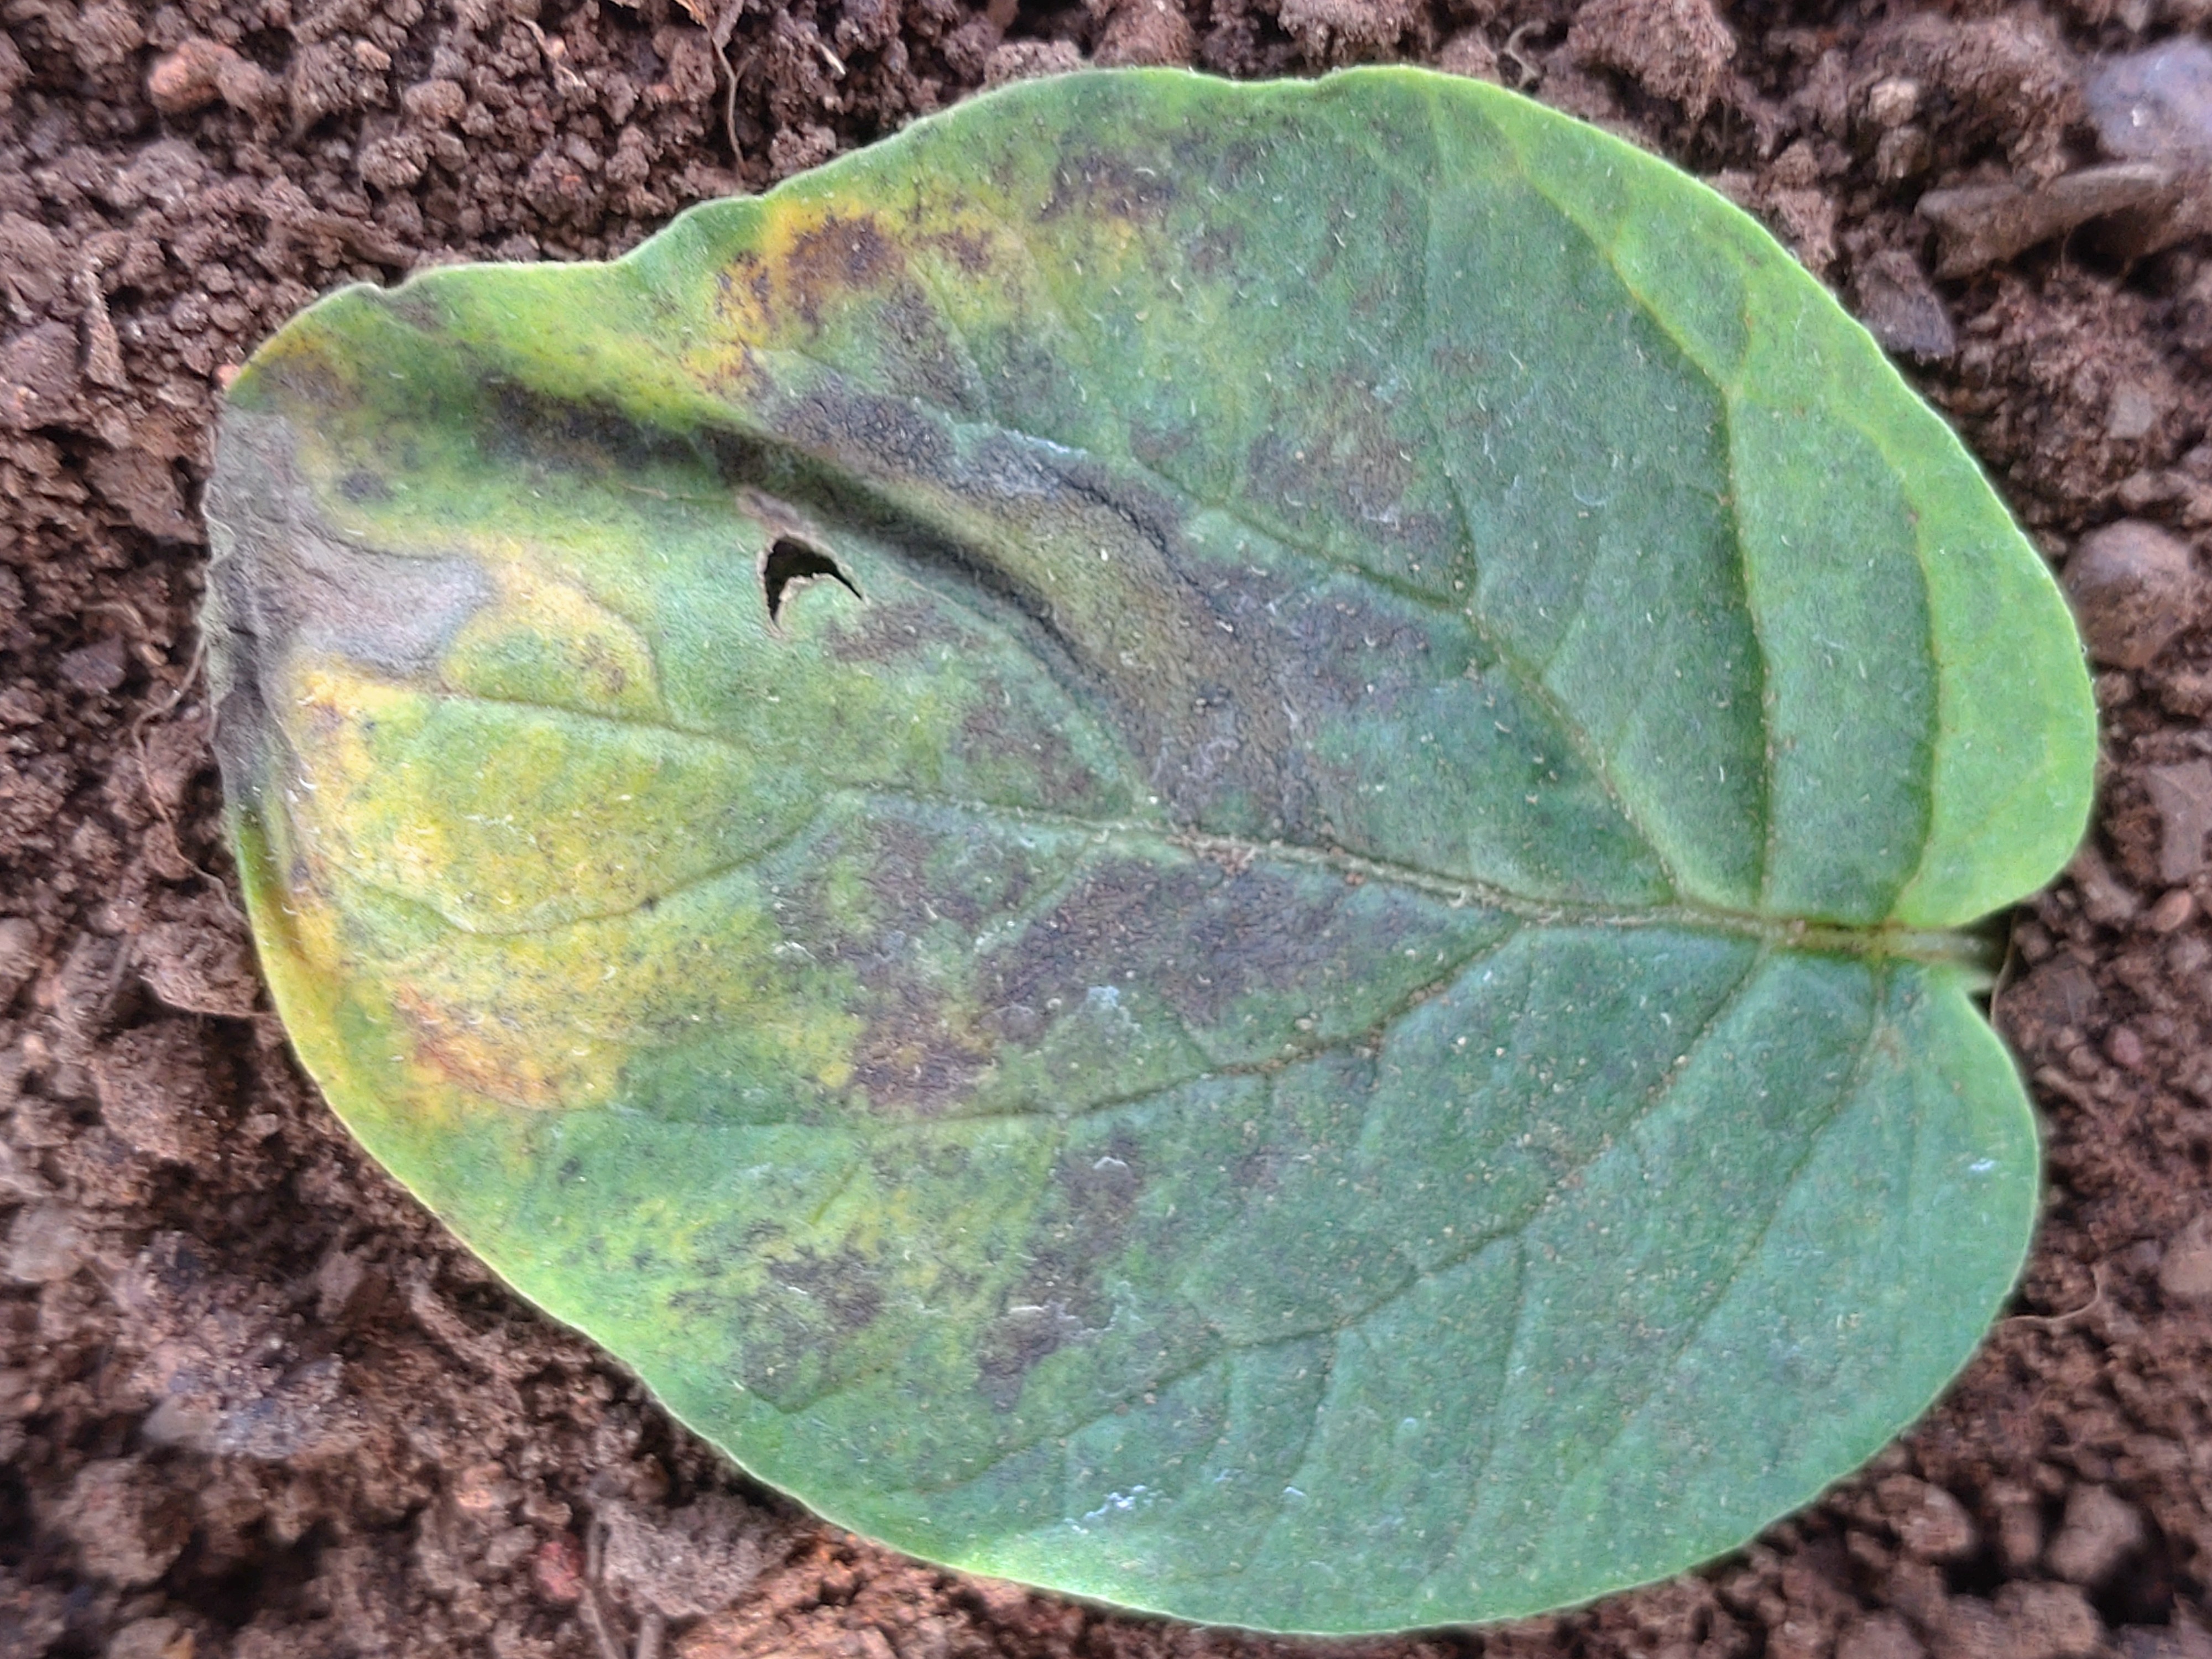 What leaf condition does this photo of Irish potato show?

late blight
